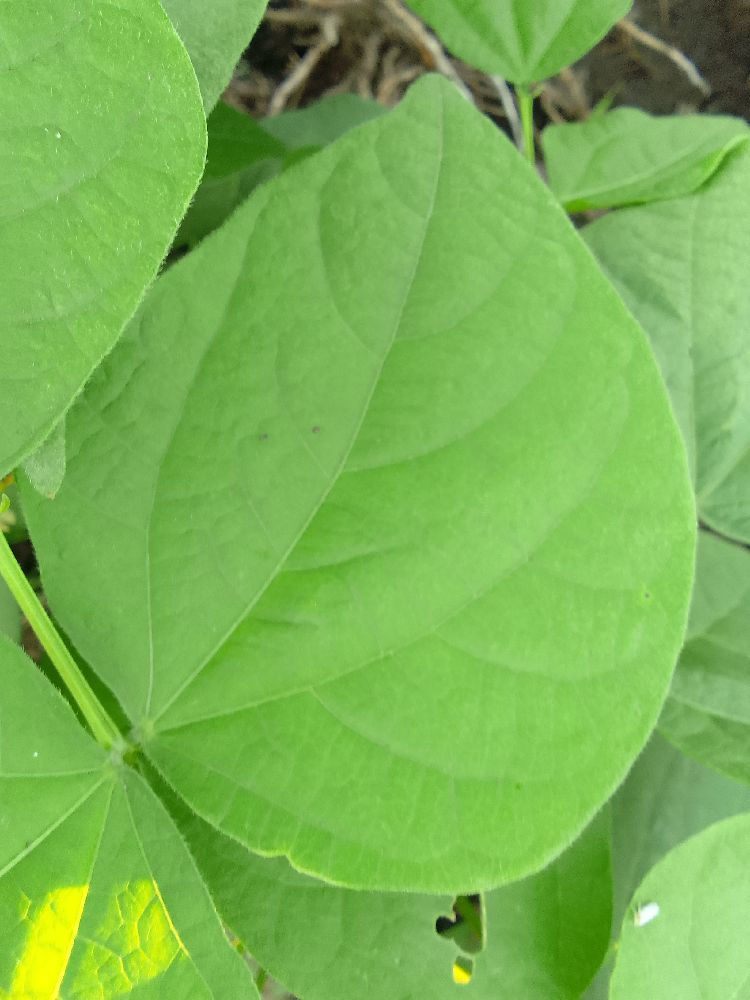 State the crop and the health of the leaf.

common bean, healthy
